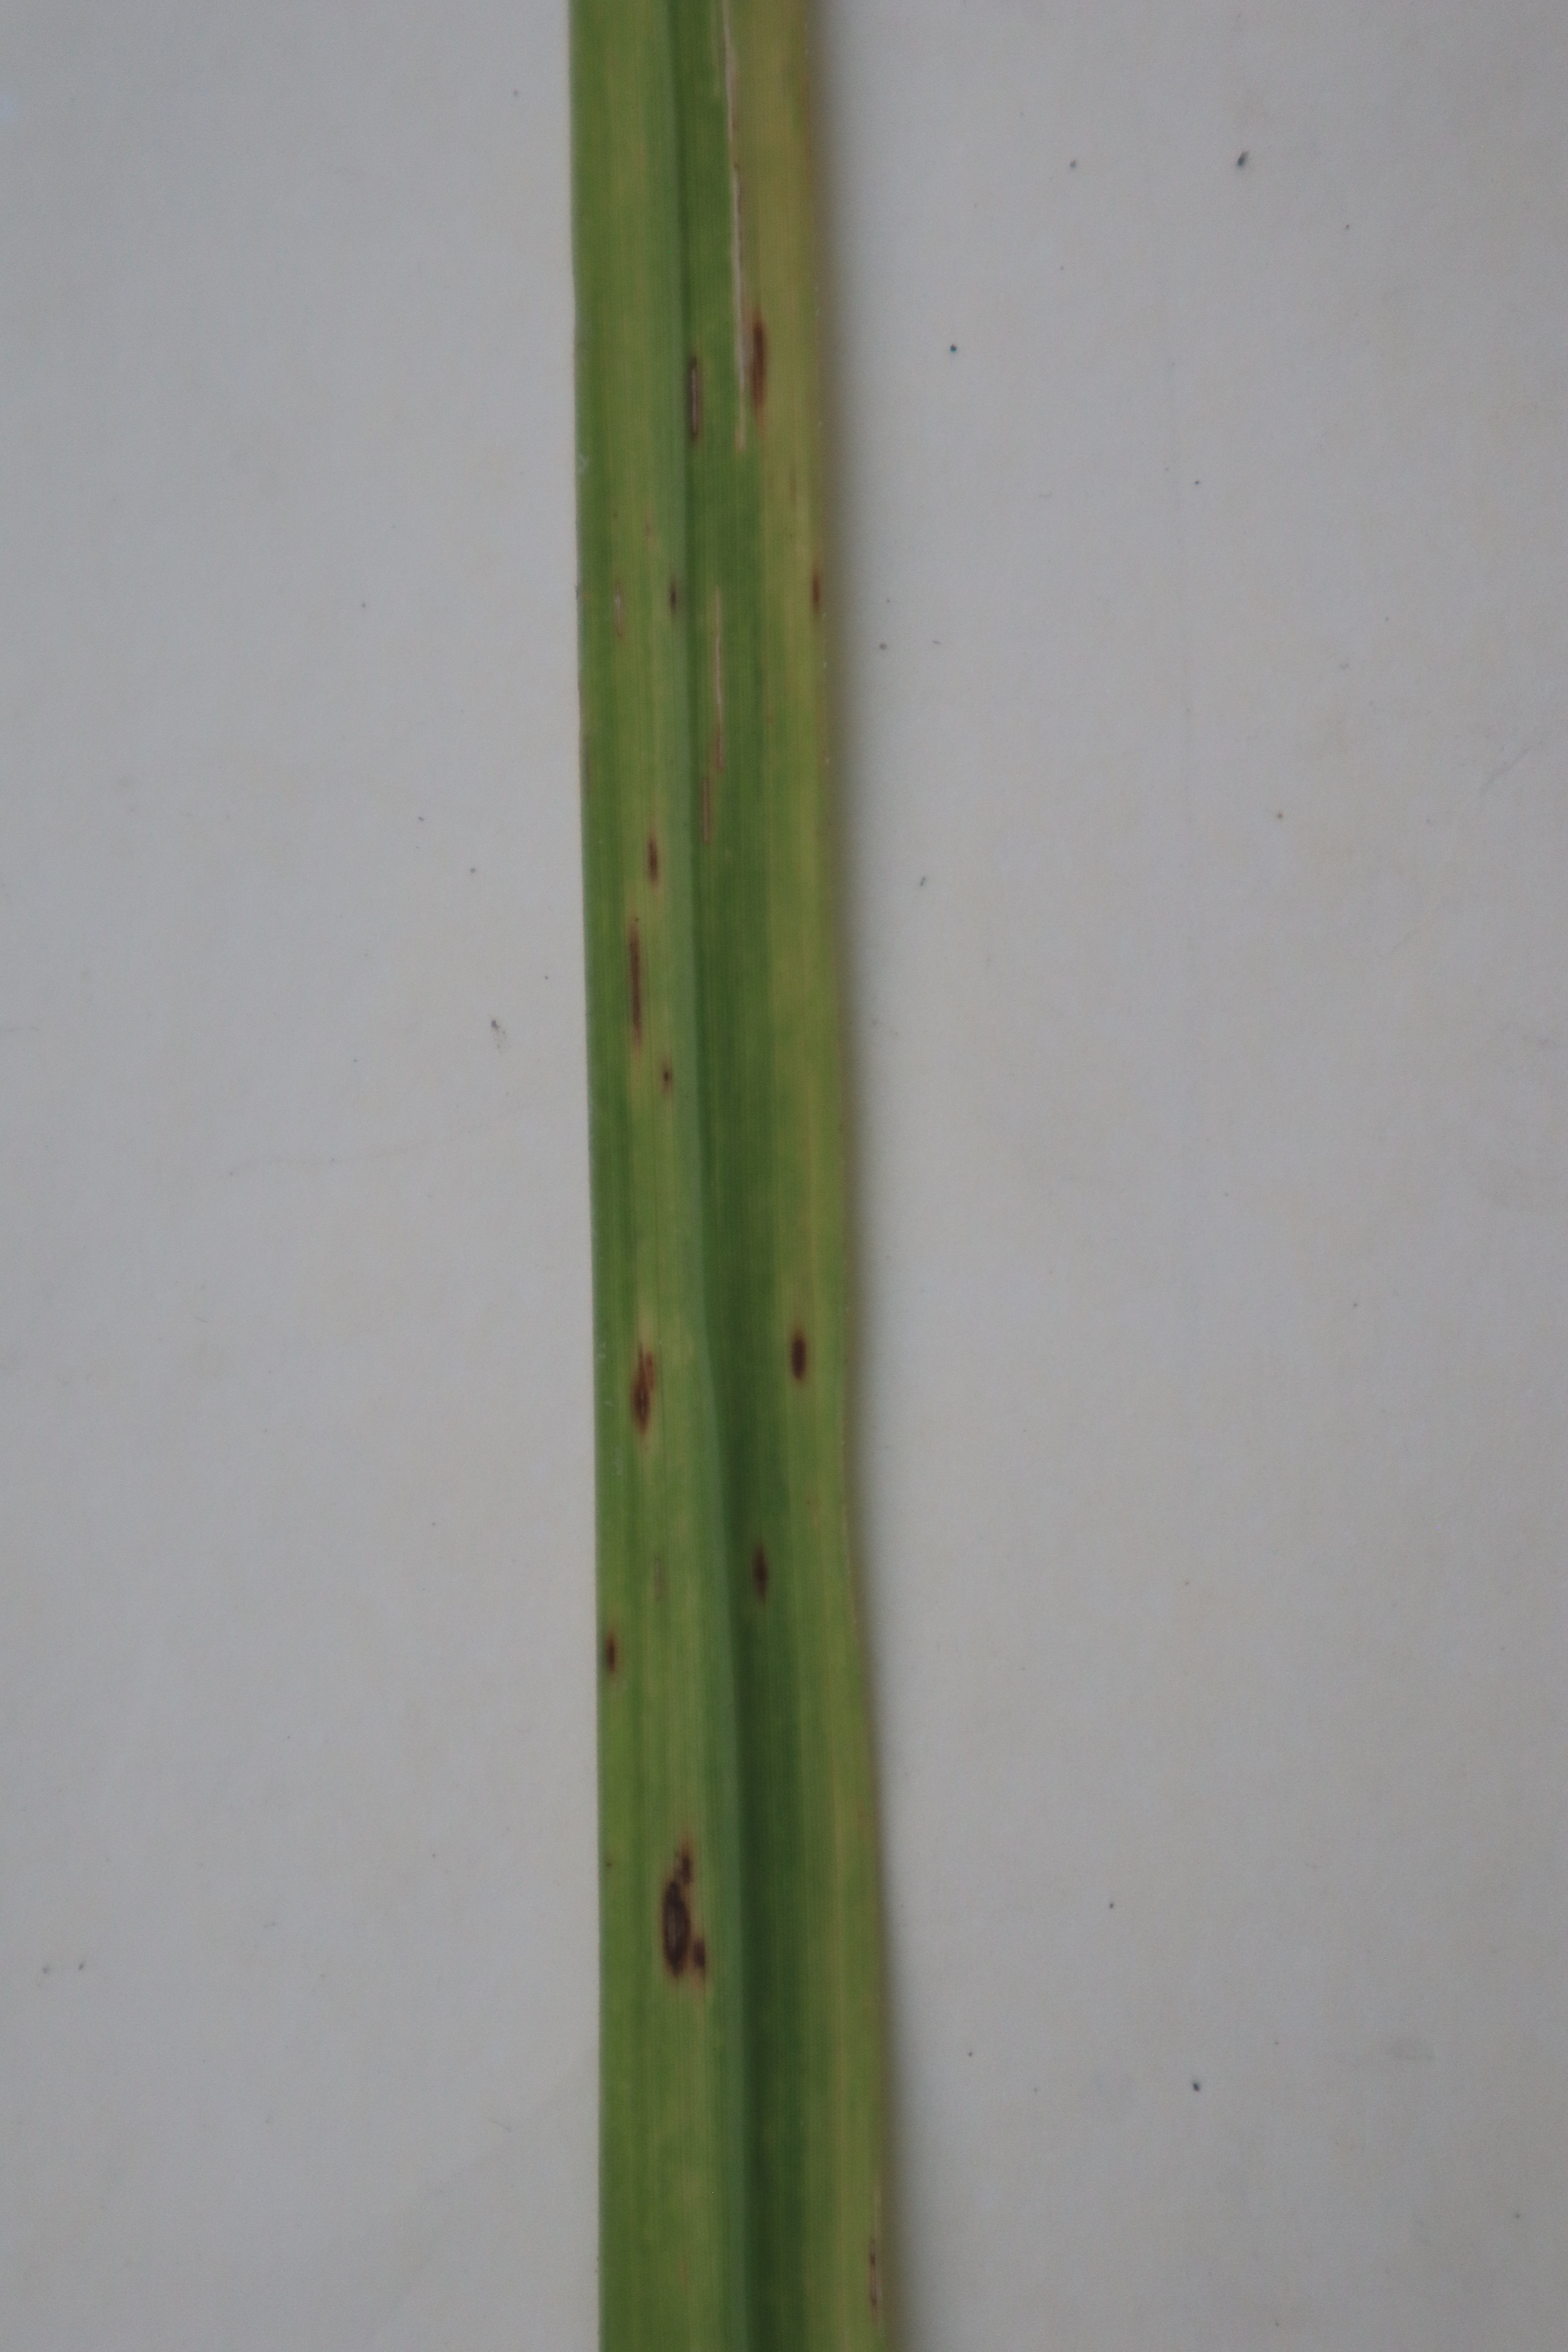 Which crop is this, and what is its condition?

rice, brown spots
